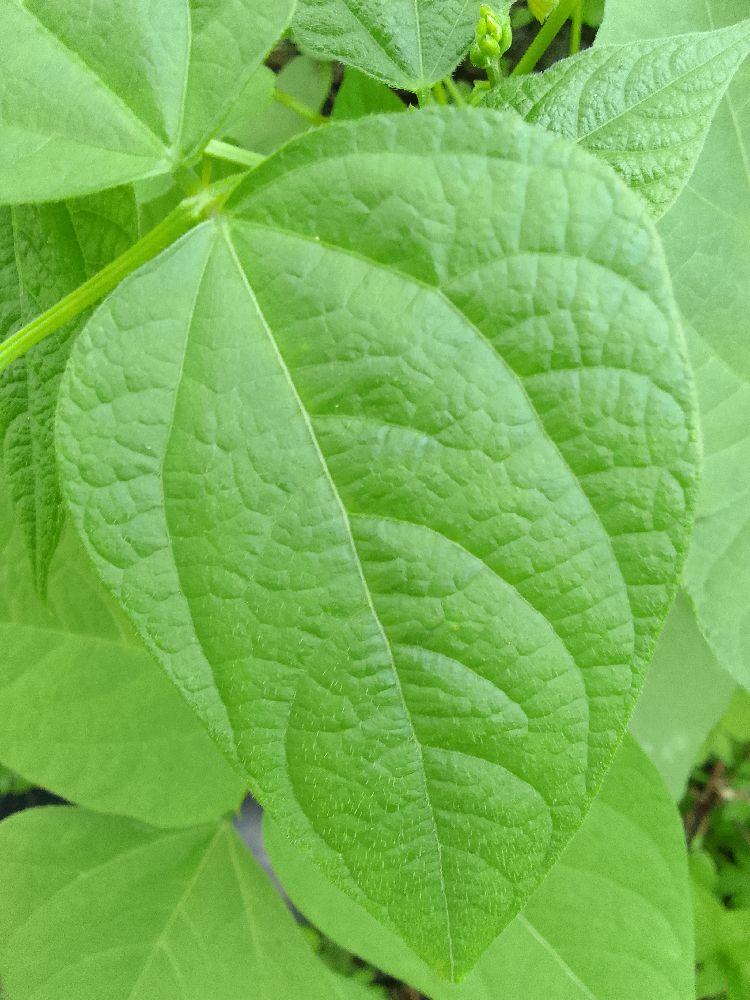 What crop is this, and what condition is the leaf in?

common bean, healthy
